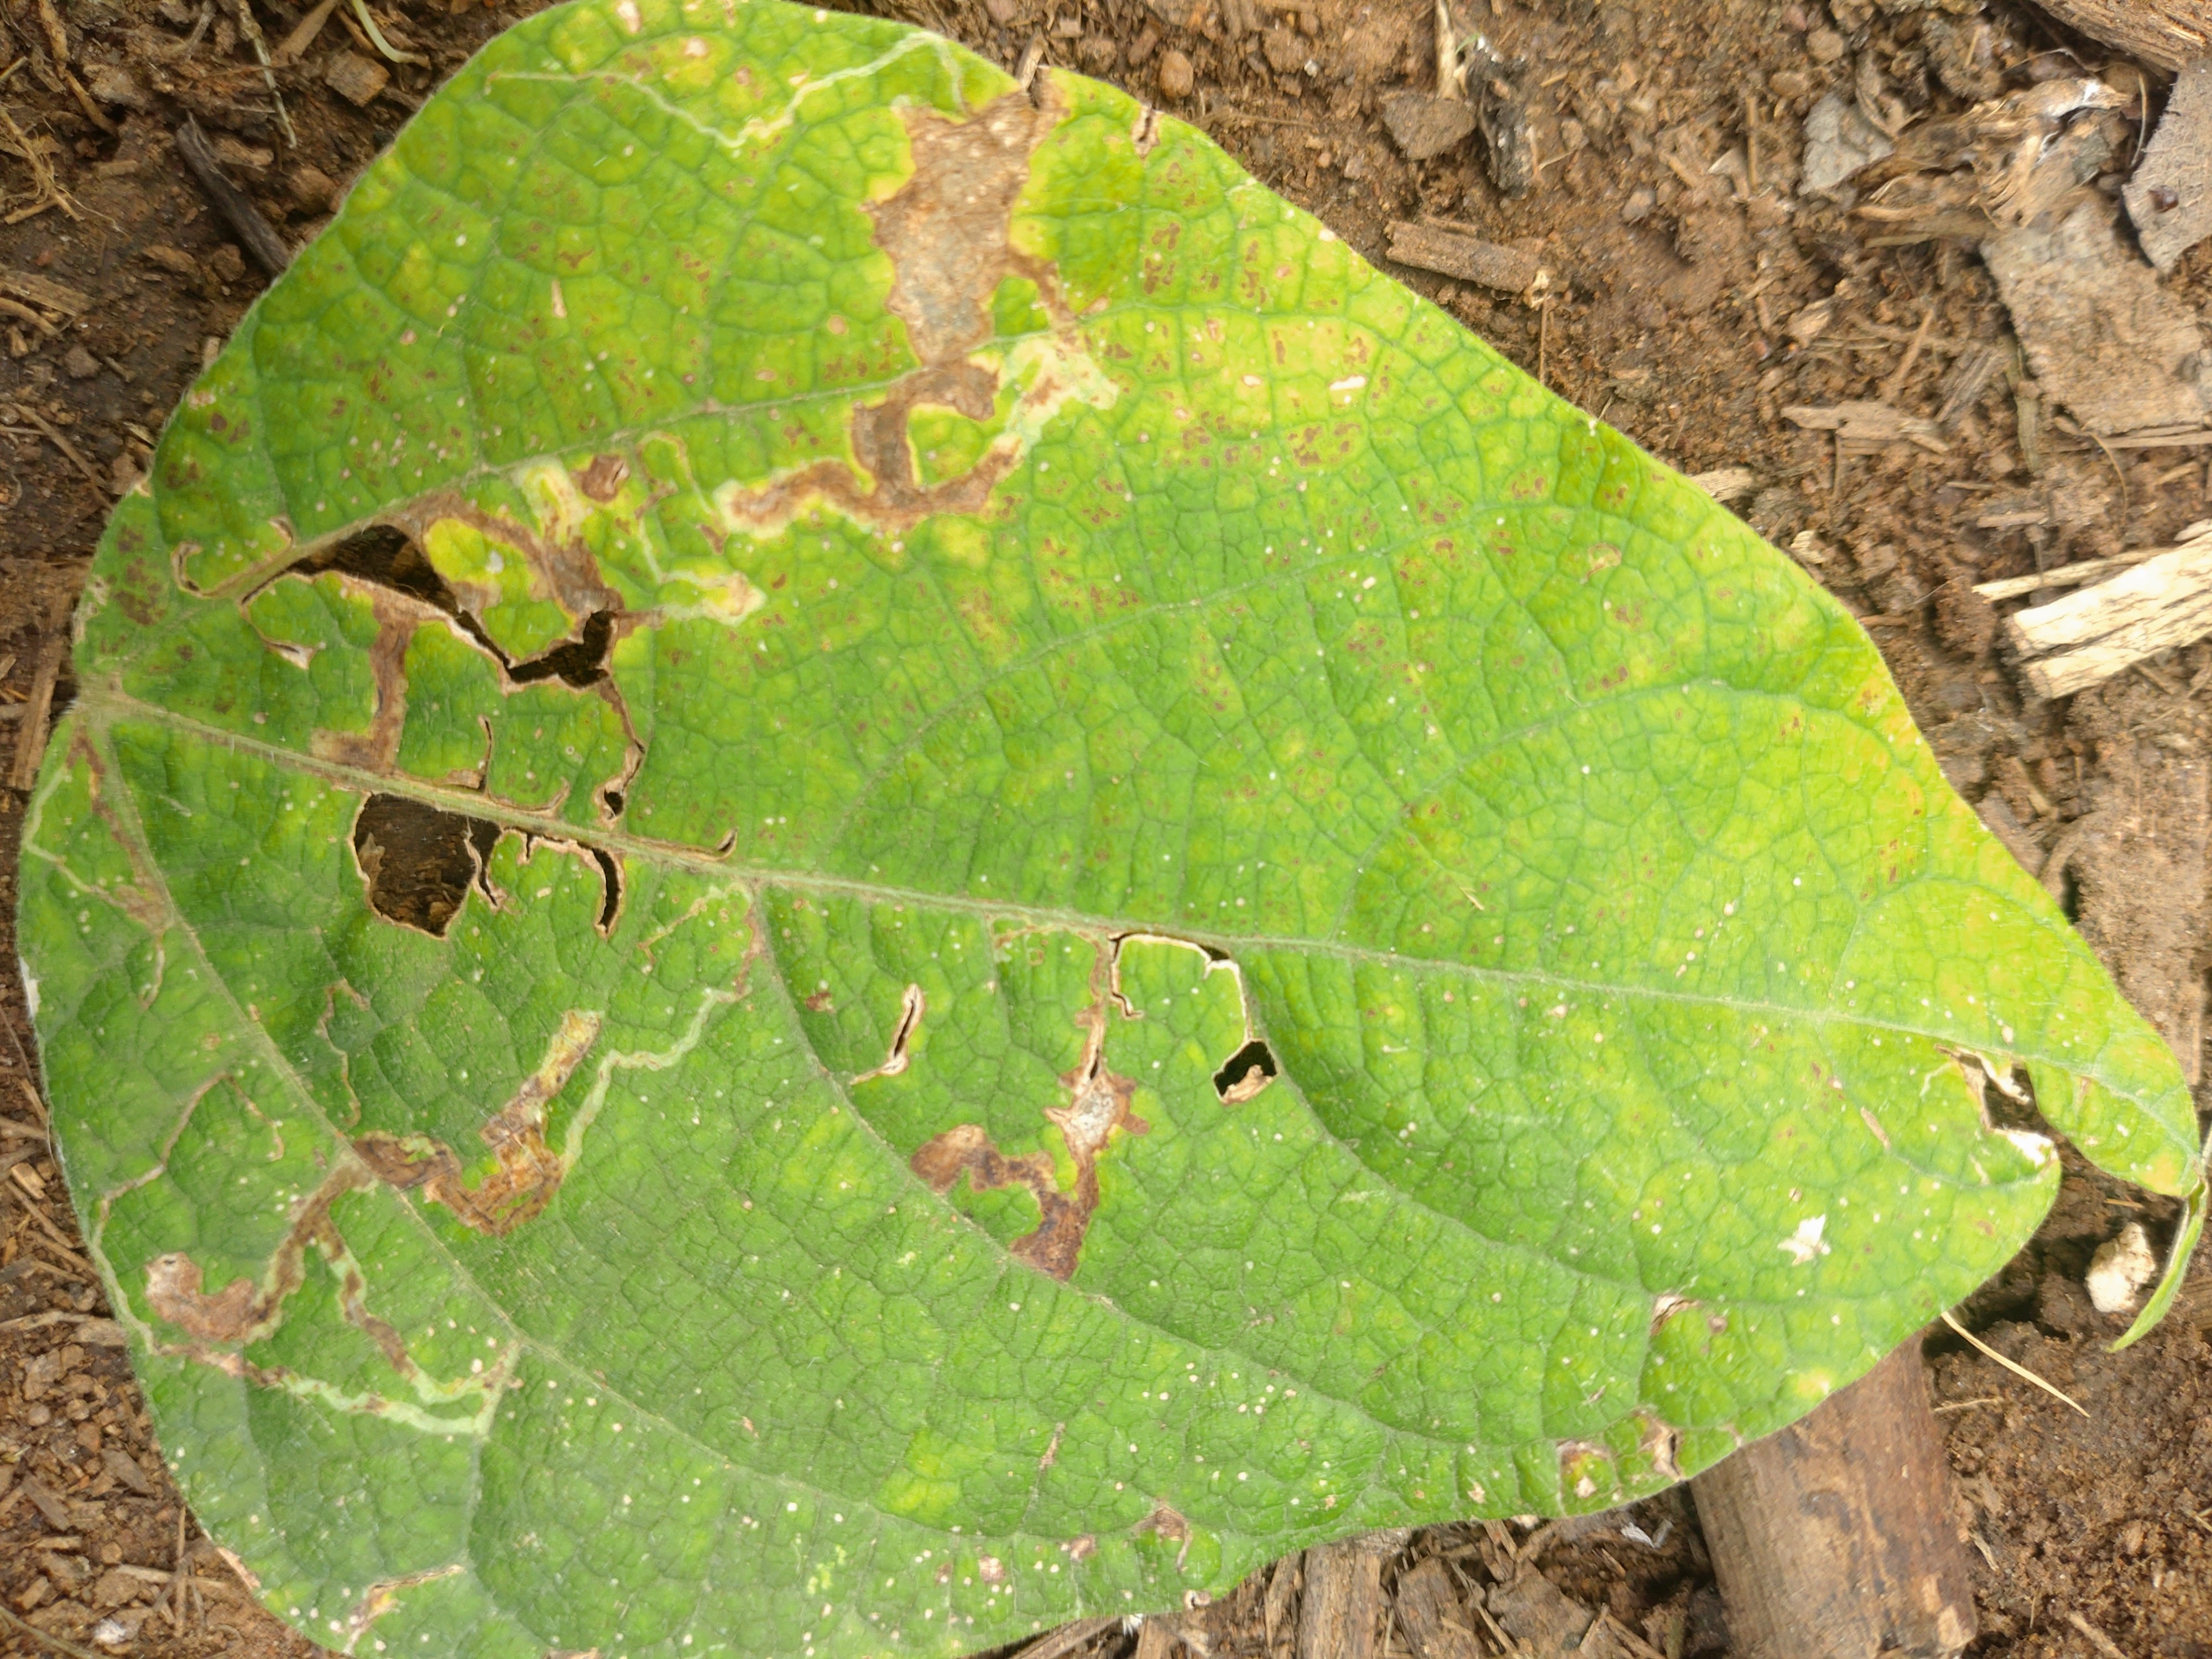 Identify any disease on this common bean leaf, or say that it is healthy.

rust
